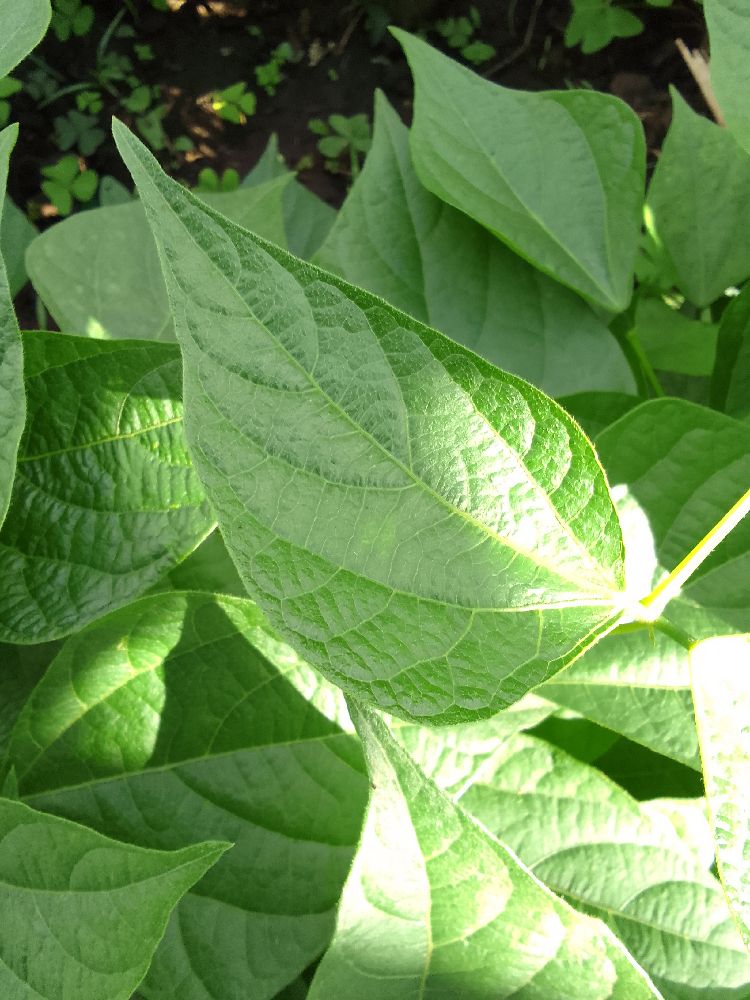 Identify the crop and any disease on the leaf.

common bean, healthy
